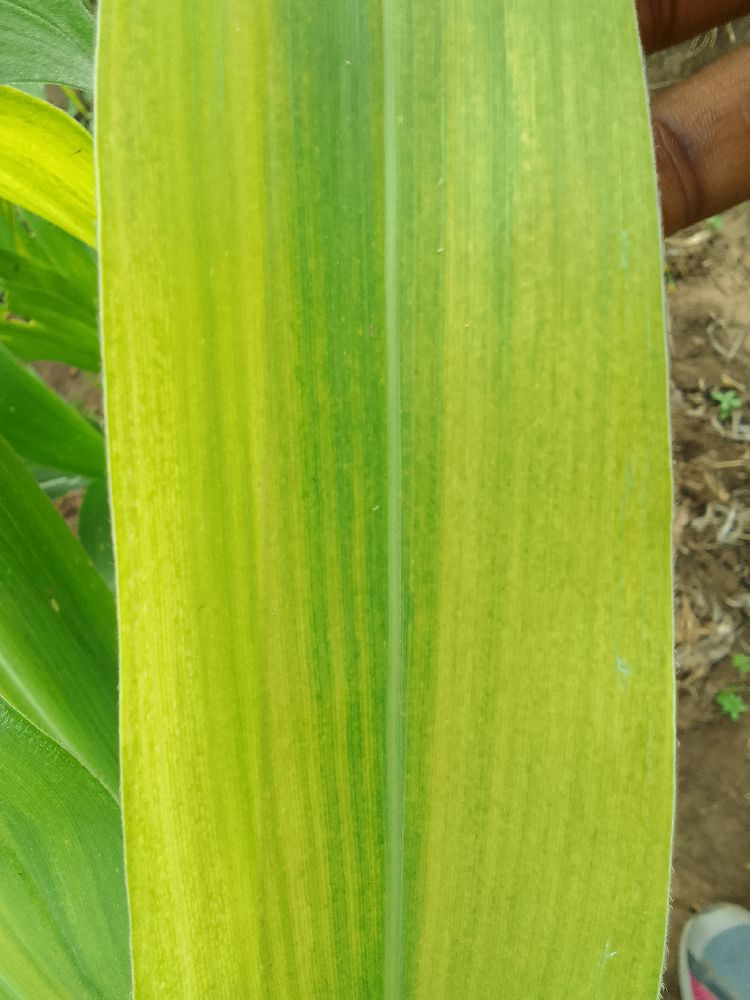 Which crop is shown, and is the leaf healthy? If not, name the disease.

maize, maize lethal necrosis
